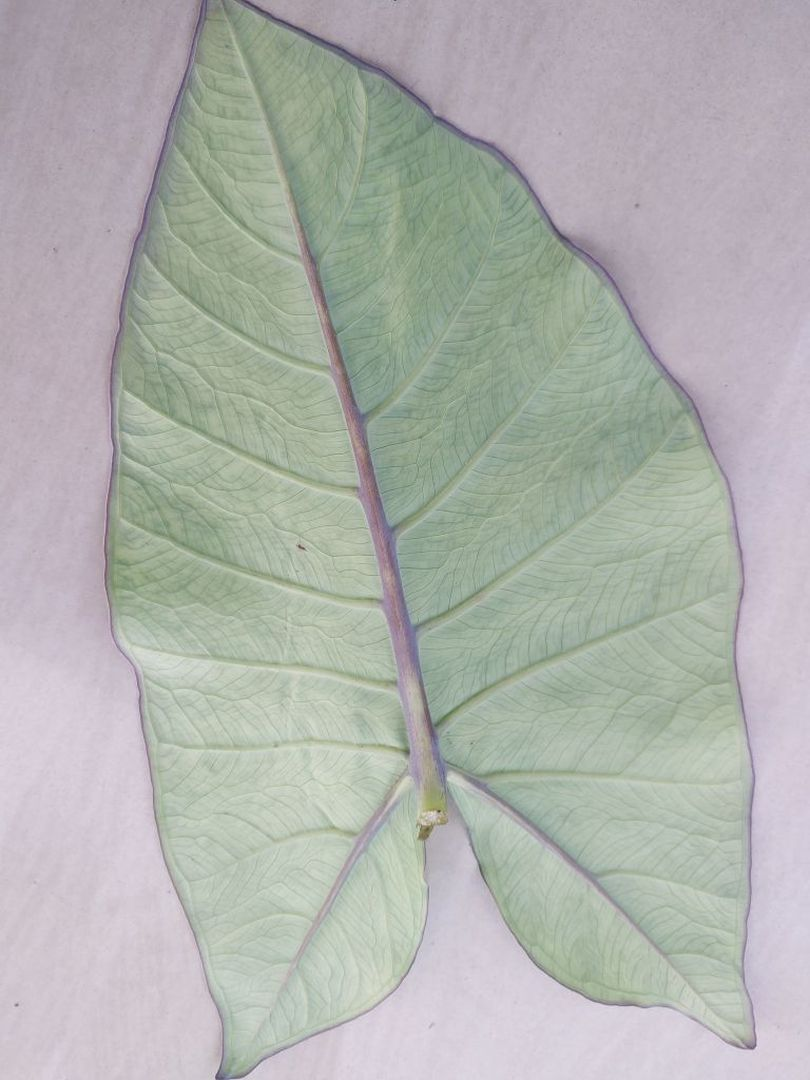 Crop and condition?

taro, mosaic
